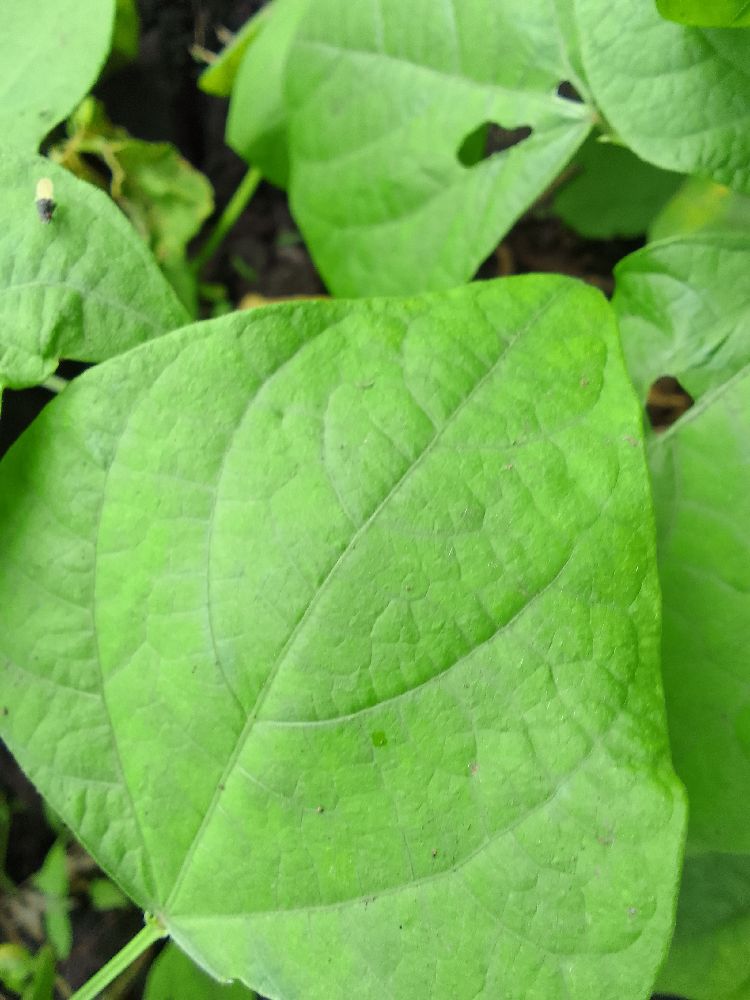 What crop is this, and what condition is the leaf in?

common bean, healthy
